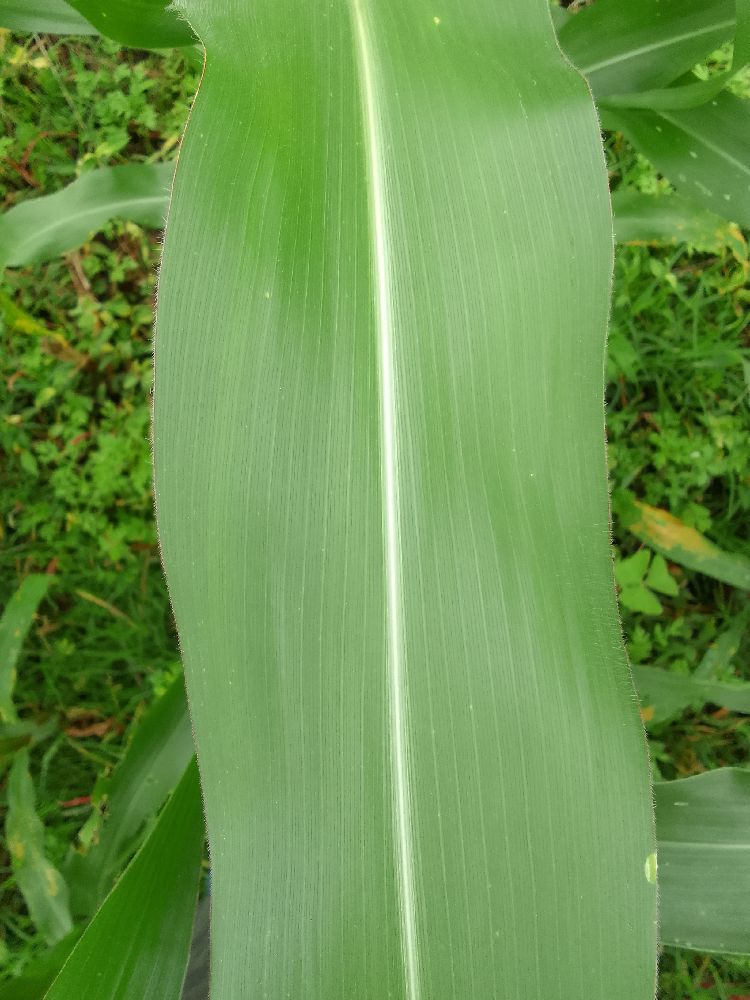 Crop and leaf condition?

maize, healthy
